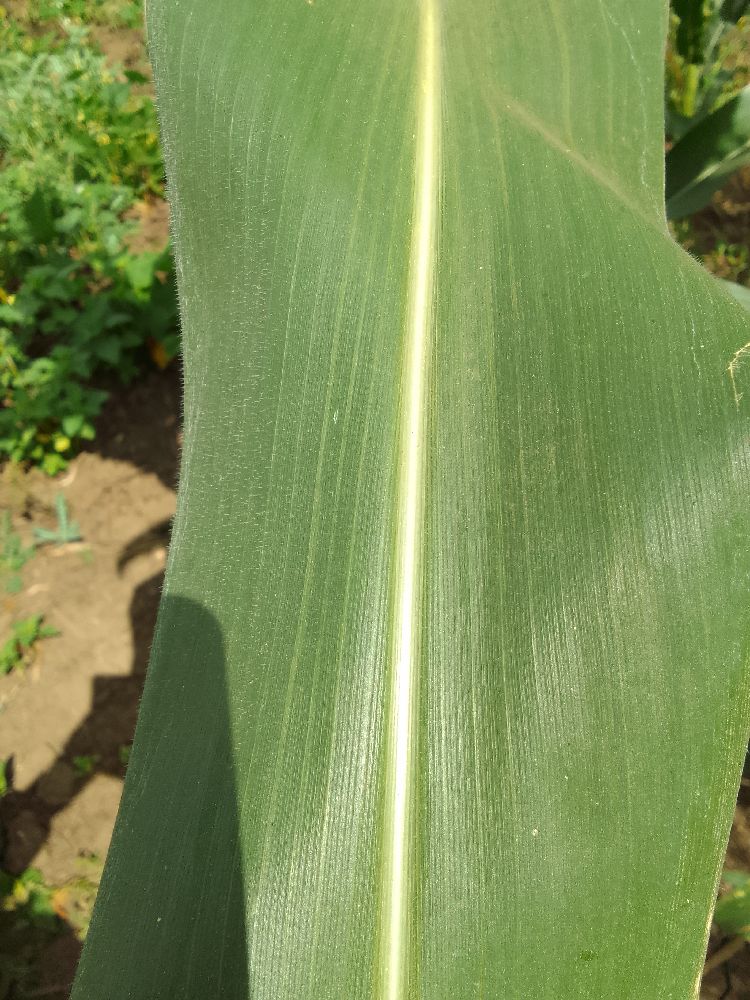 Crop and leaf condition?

maize, healthy
